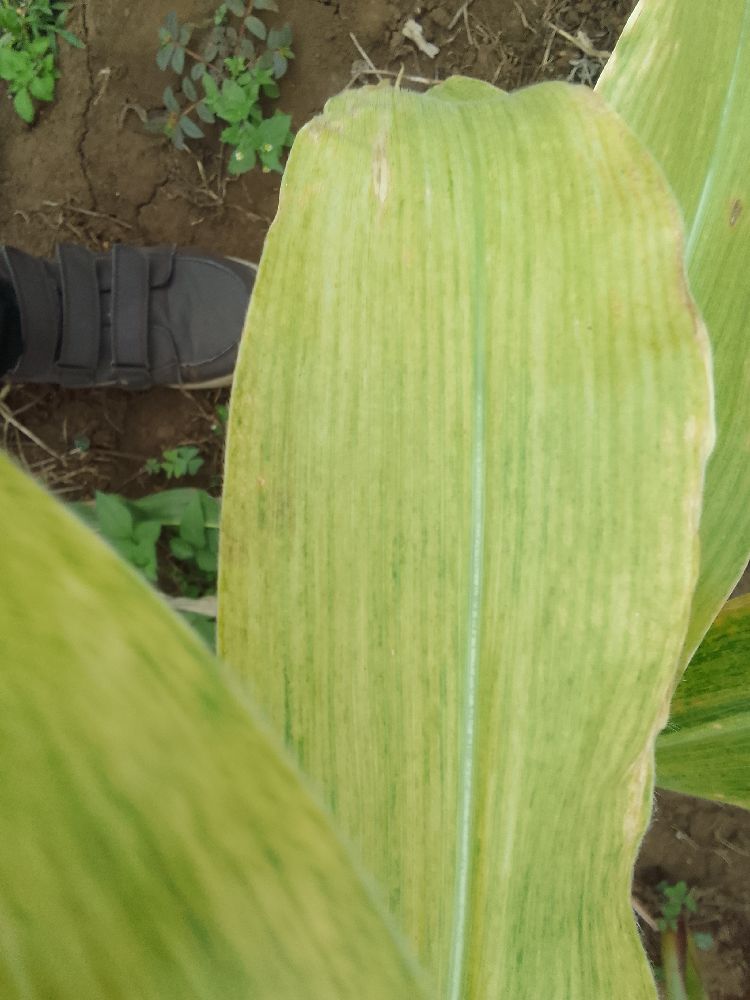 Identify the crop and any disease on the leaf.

maize, maize lethal necrosis
